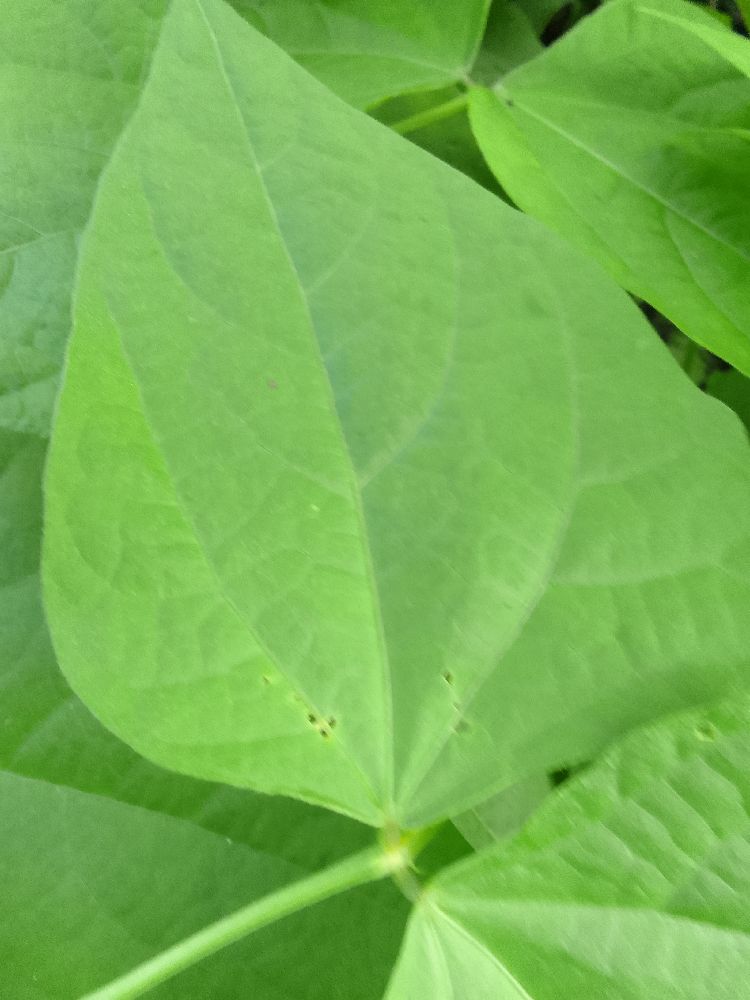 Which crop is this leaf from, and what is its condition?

common bean, healthy
